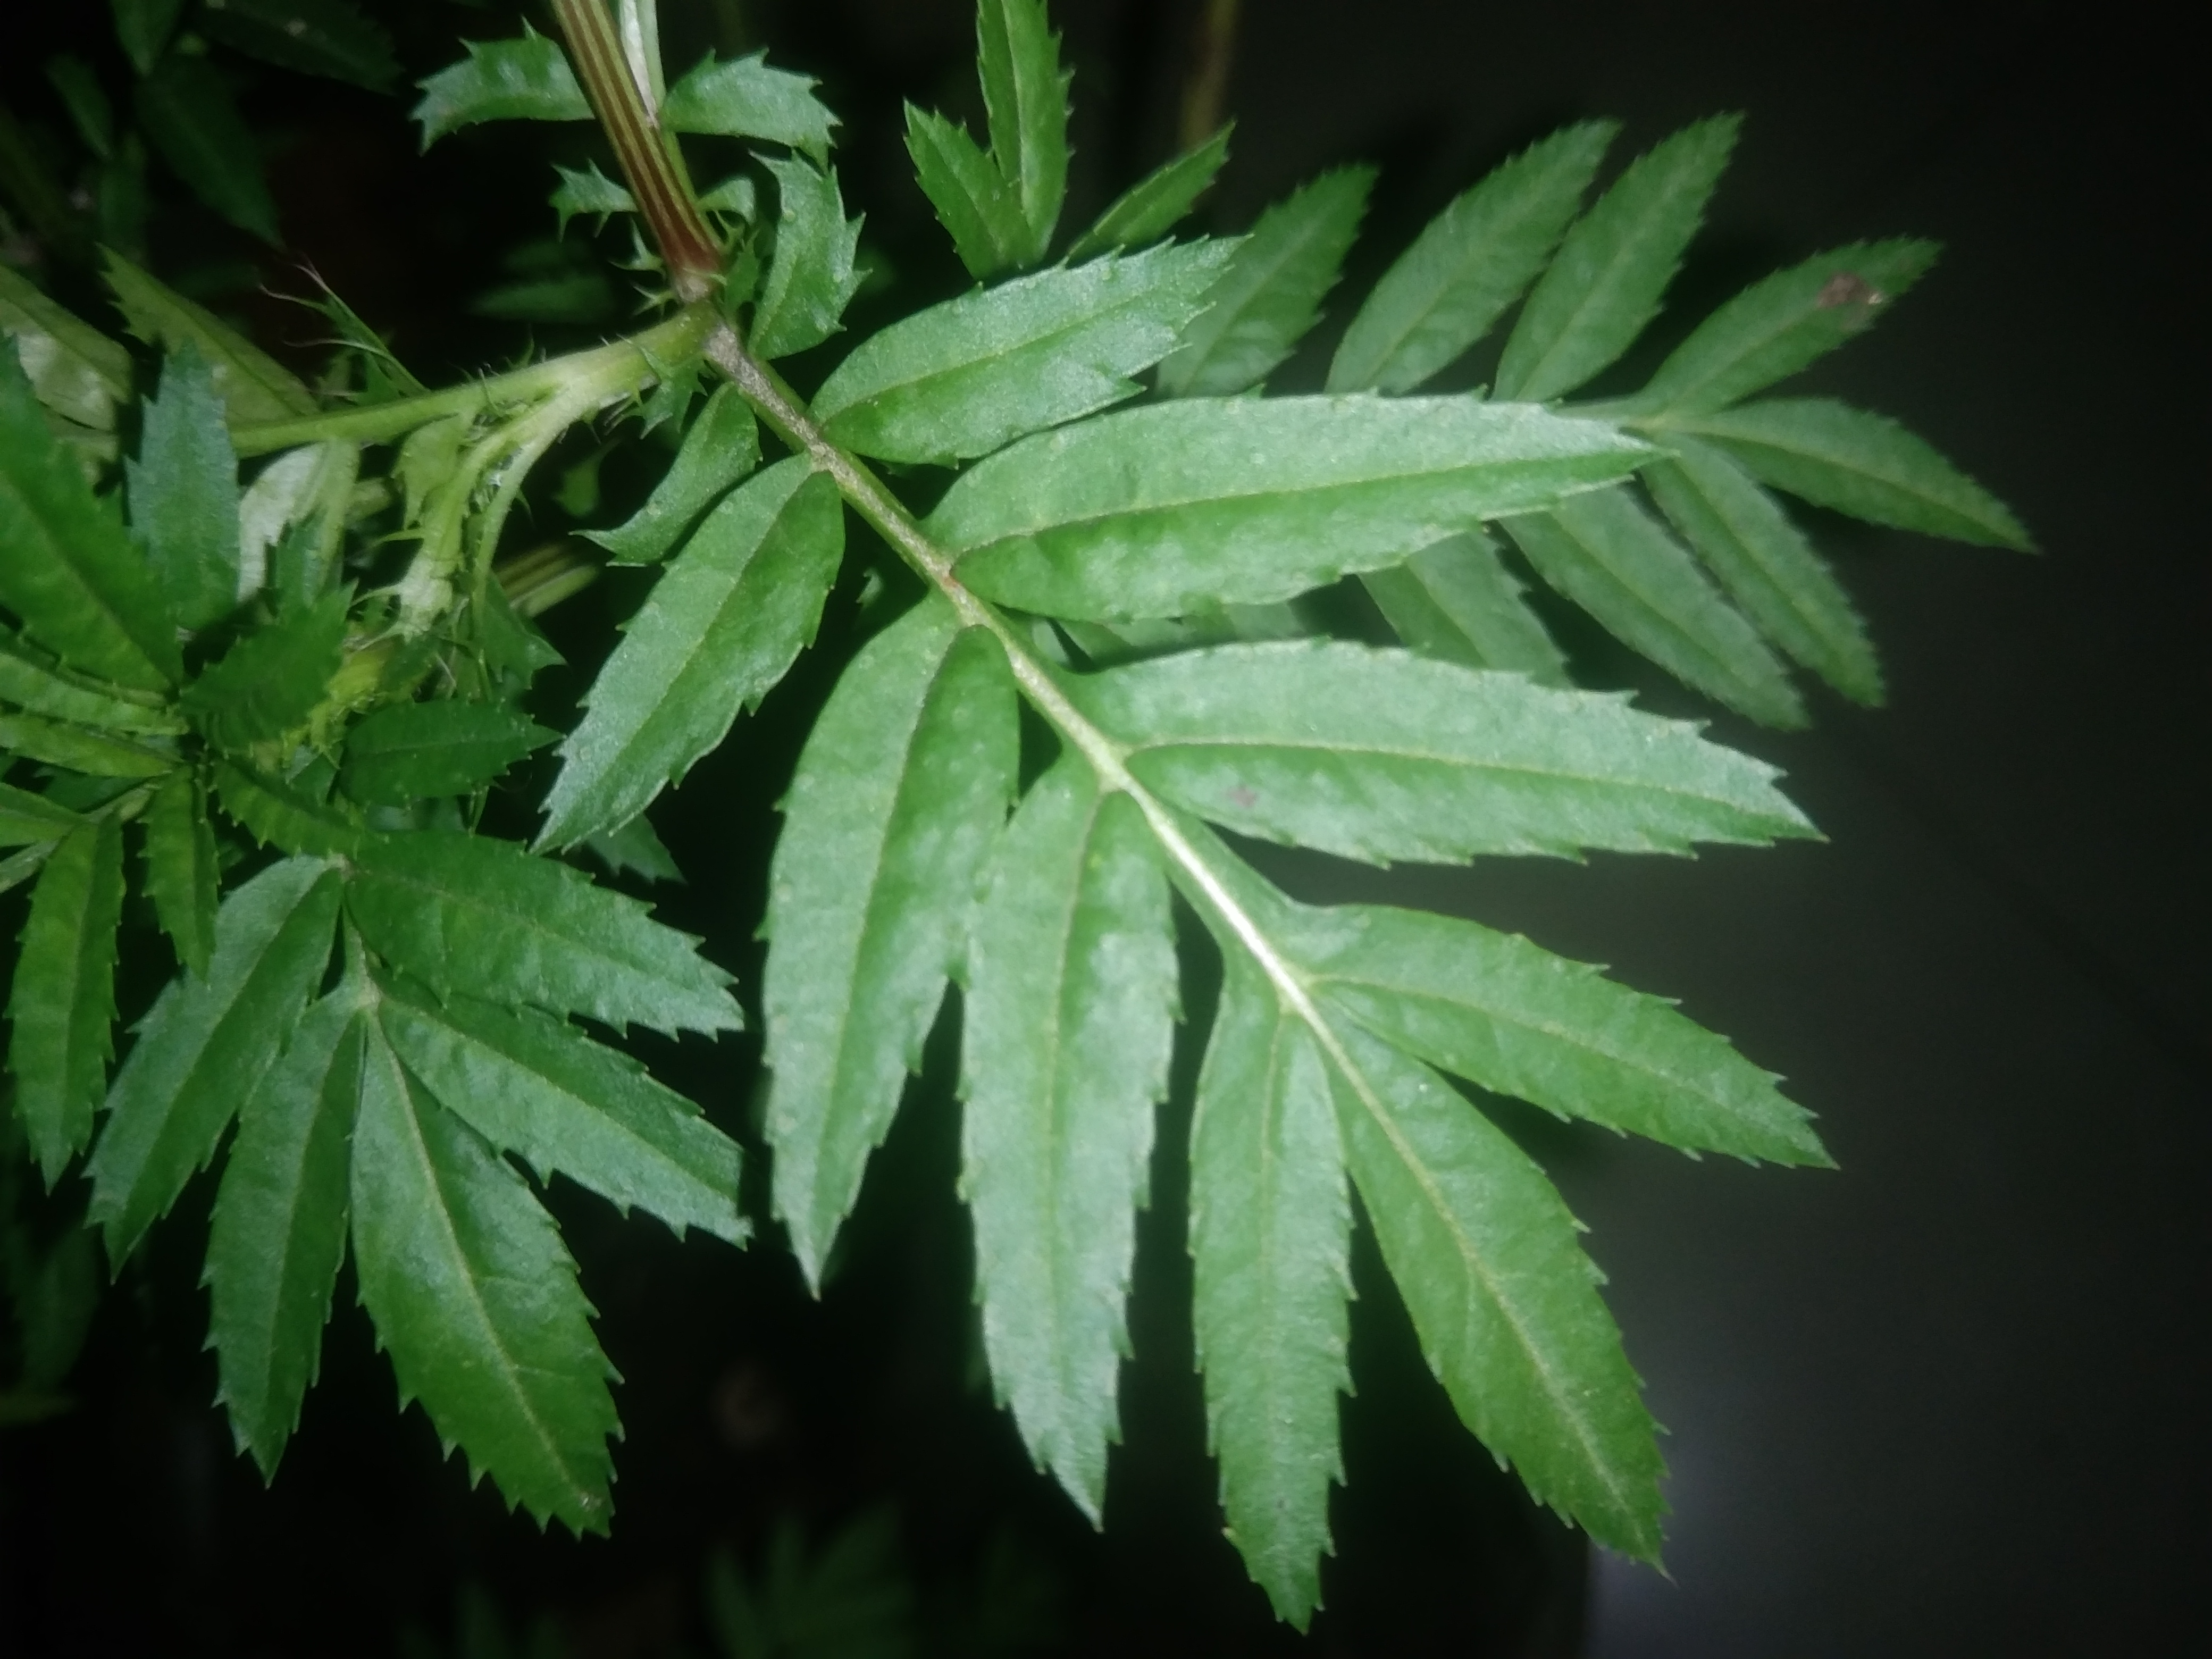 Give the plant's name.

marigold
